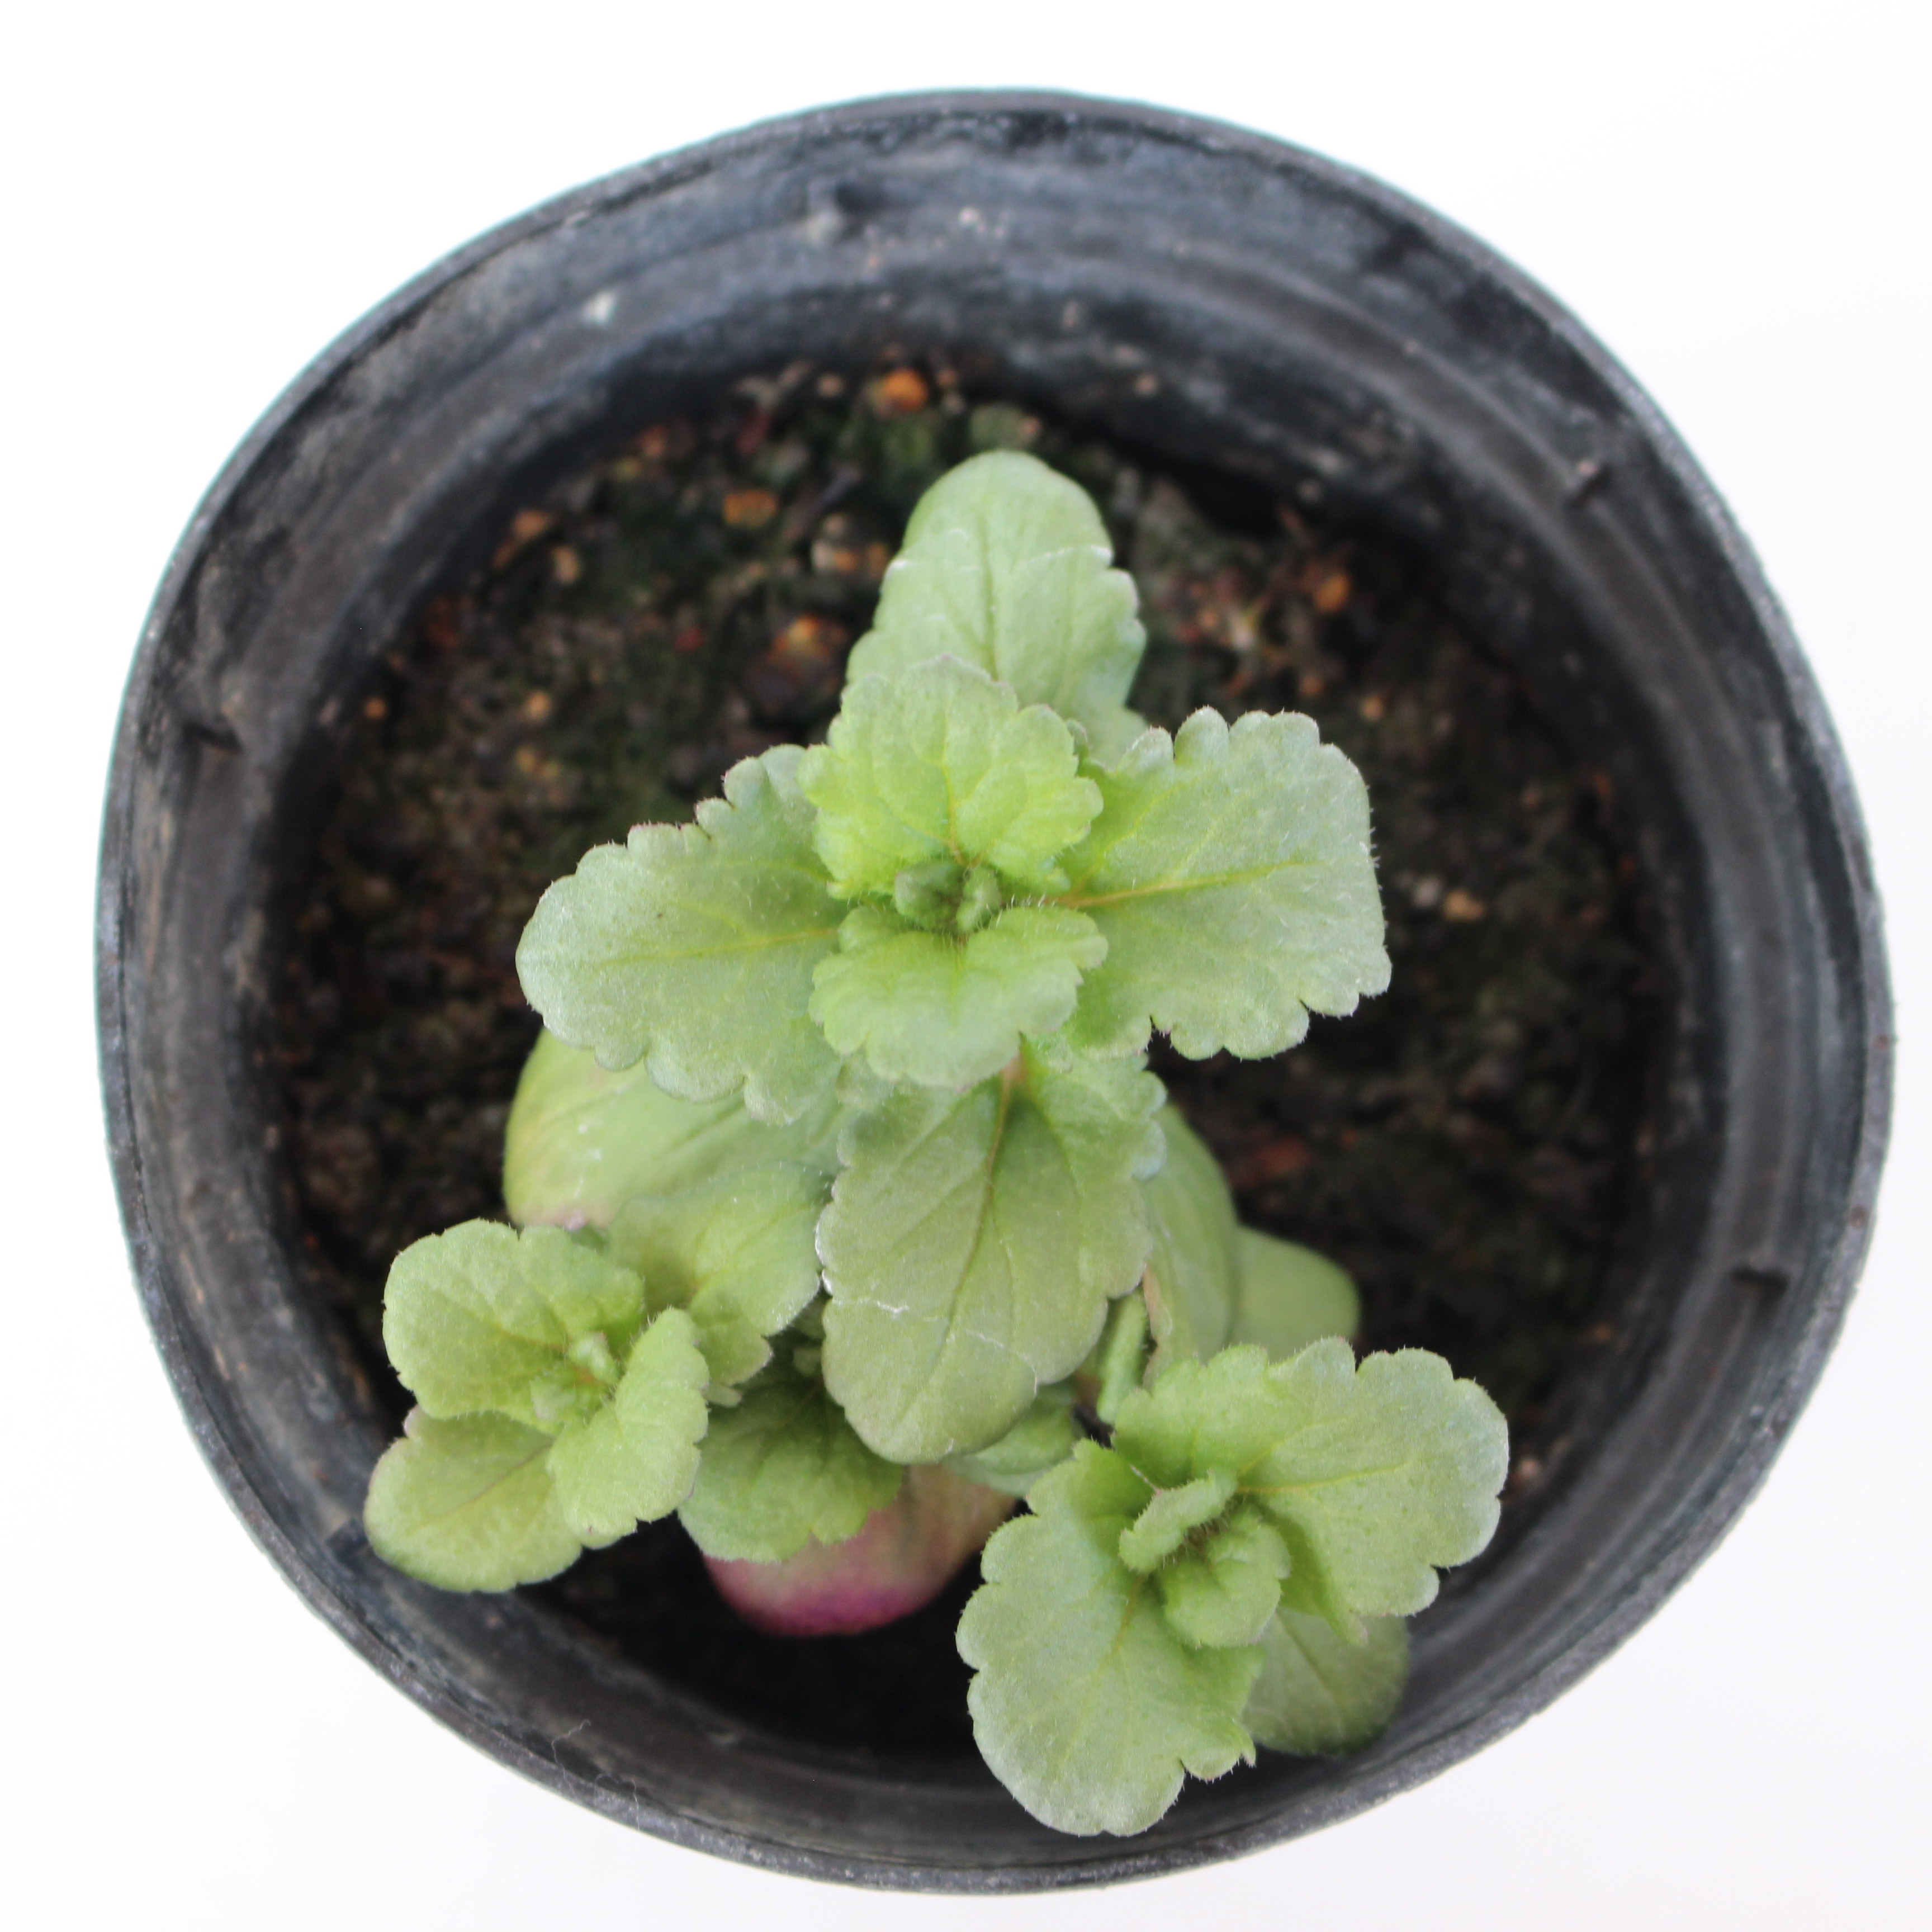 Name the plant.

Veronica persica
